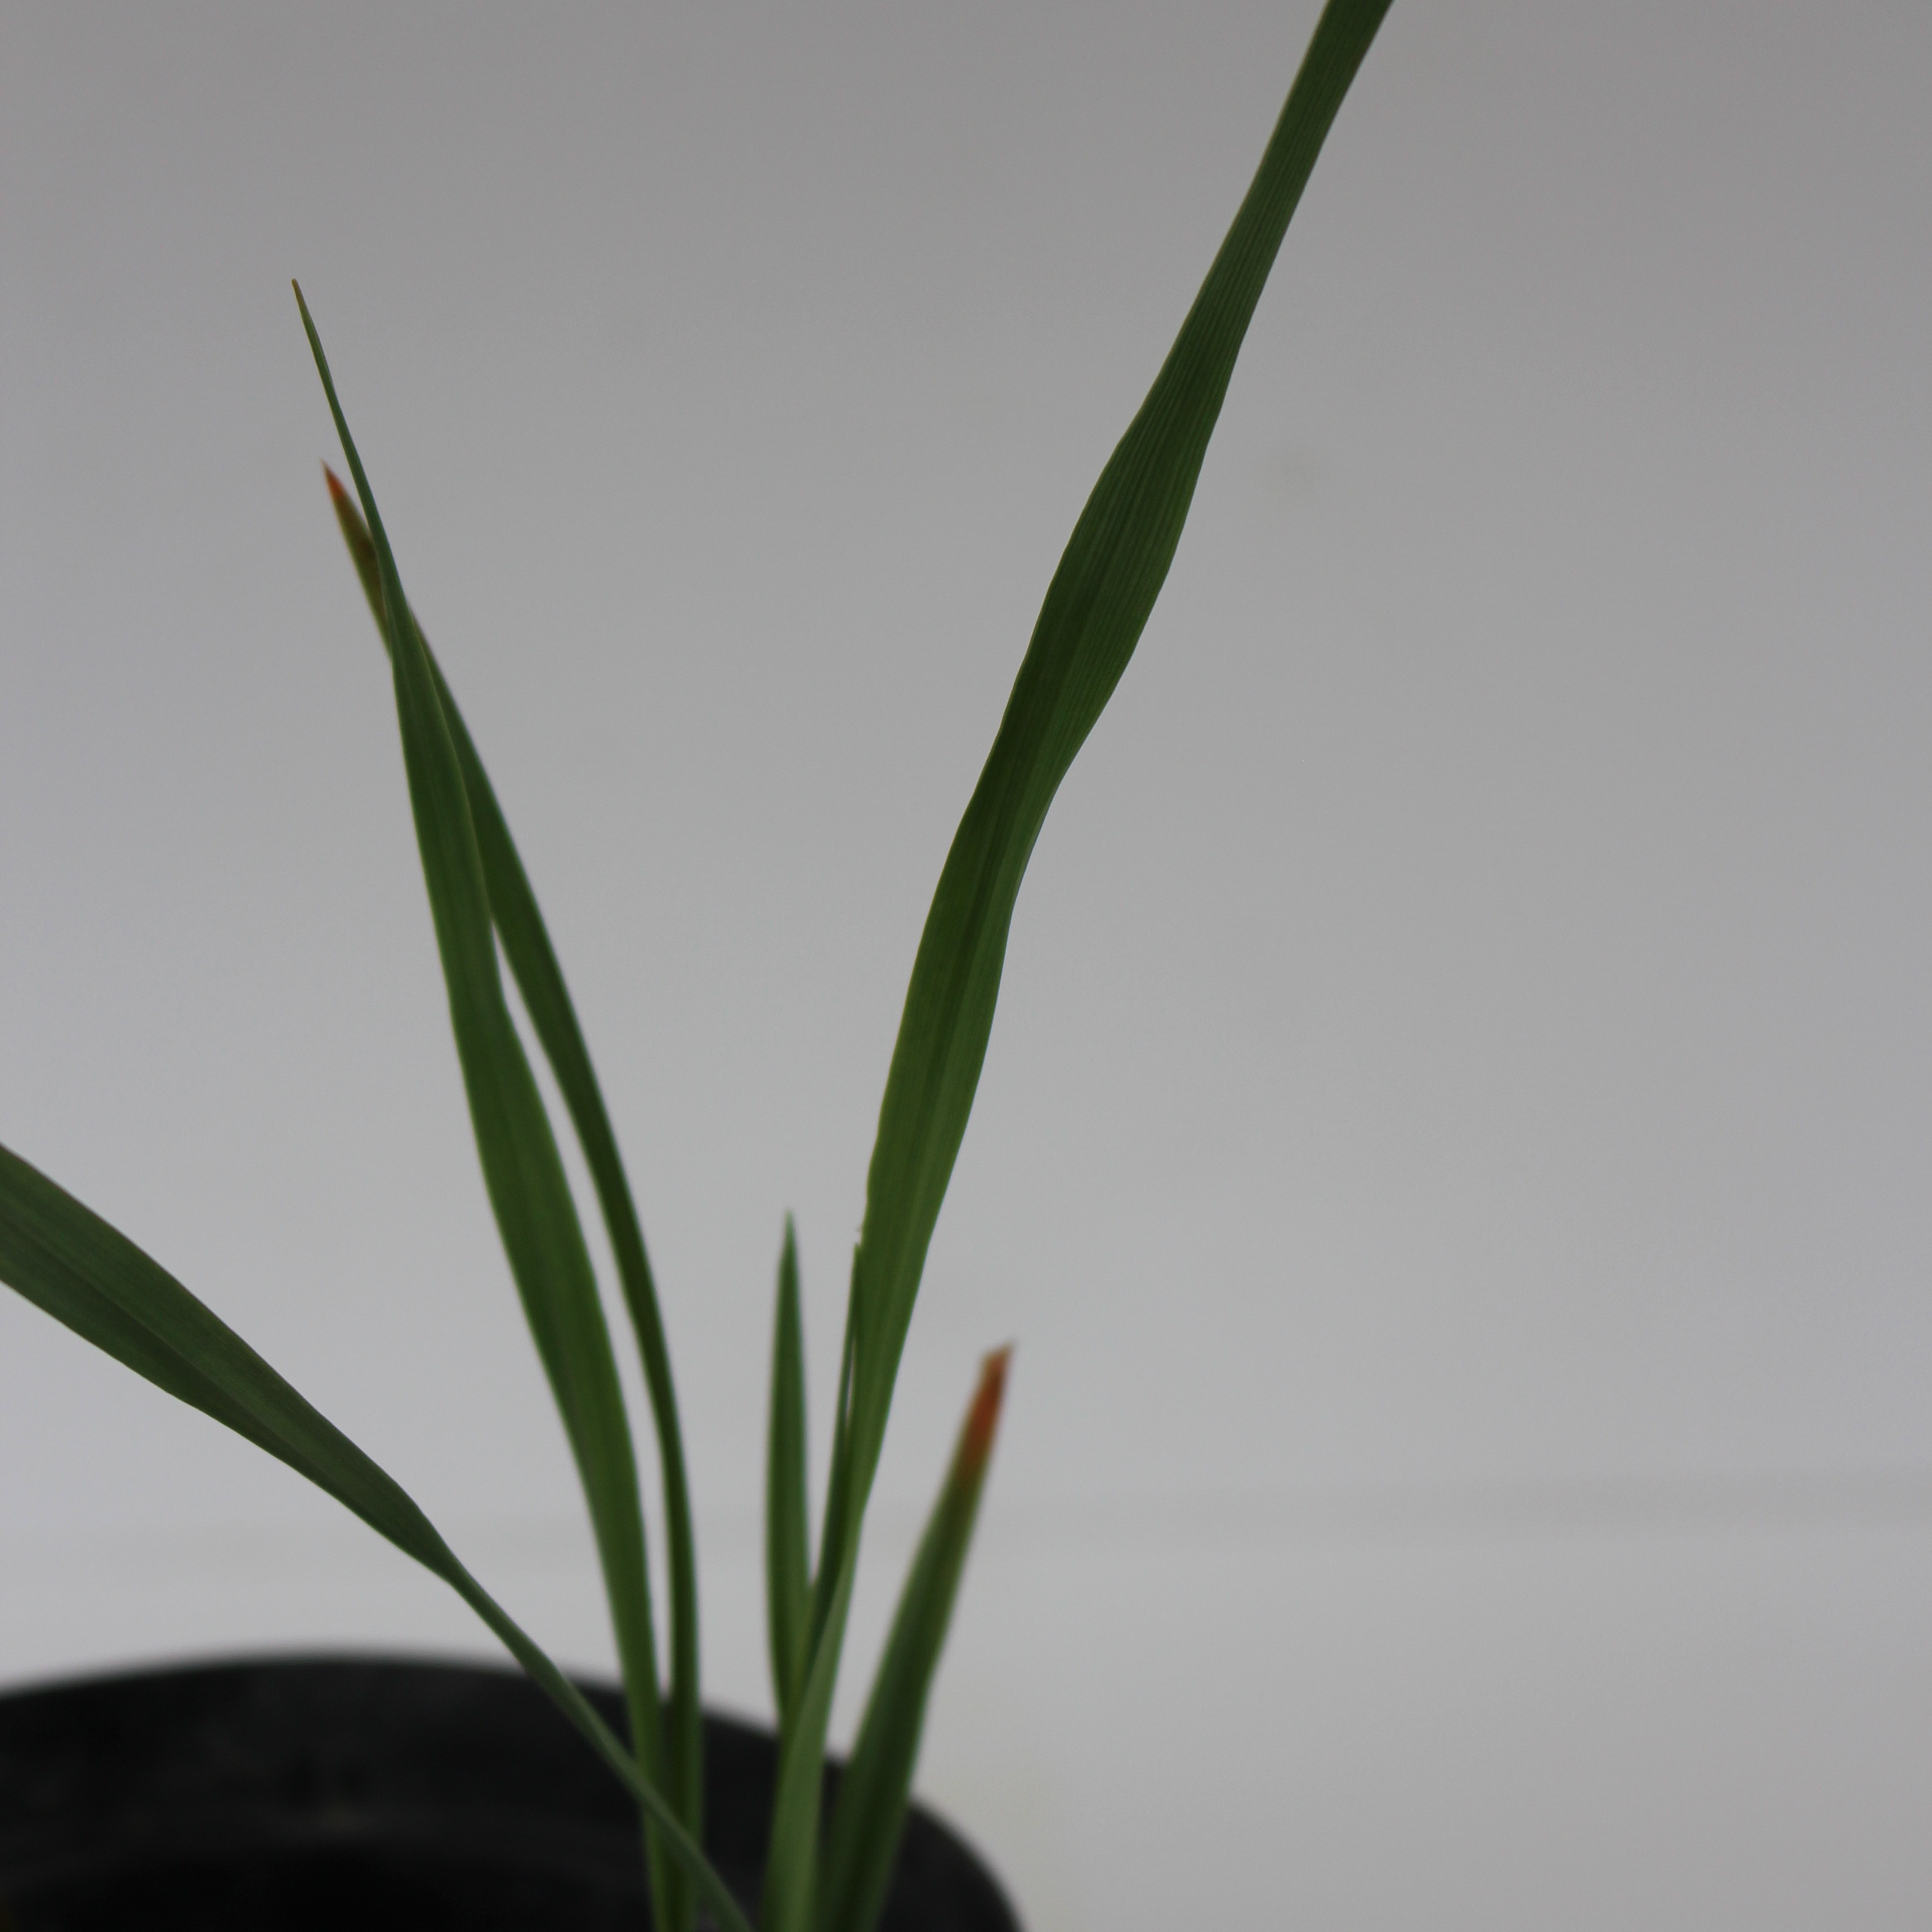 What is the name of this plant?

Avena sterilis
